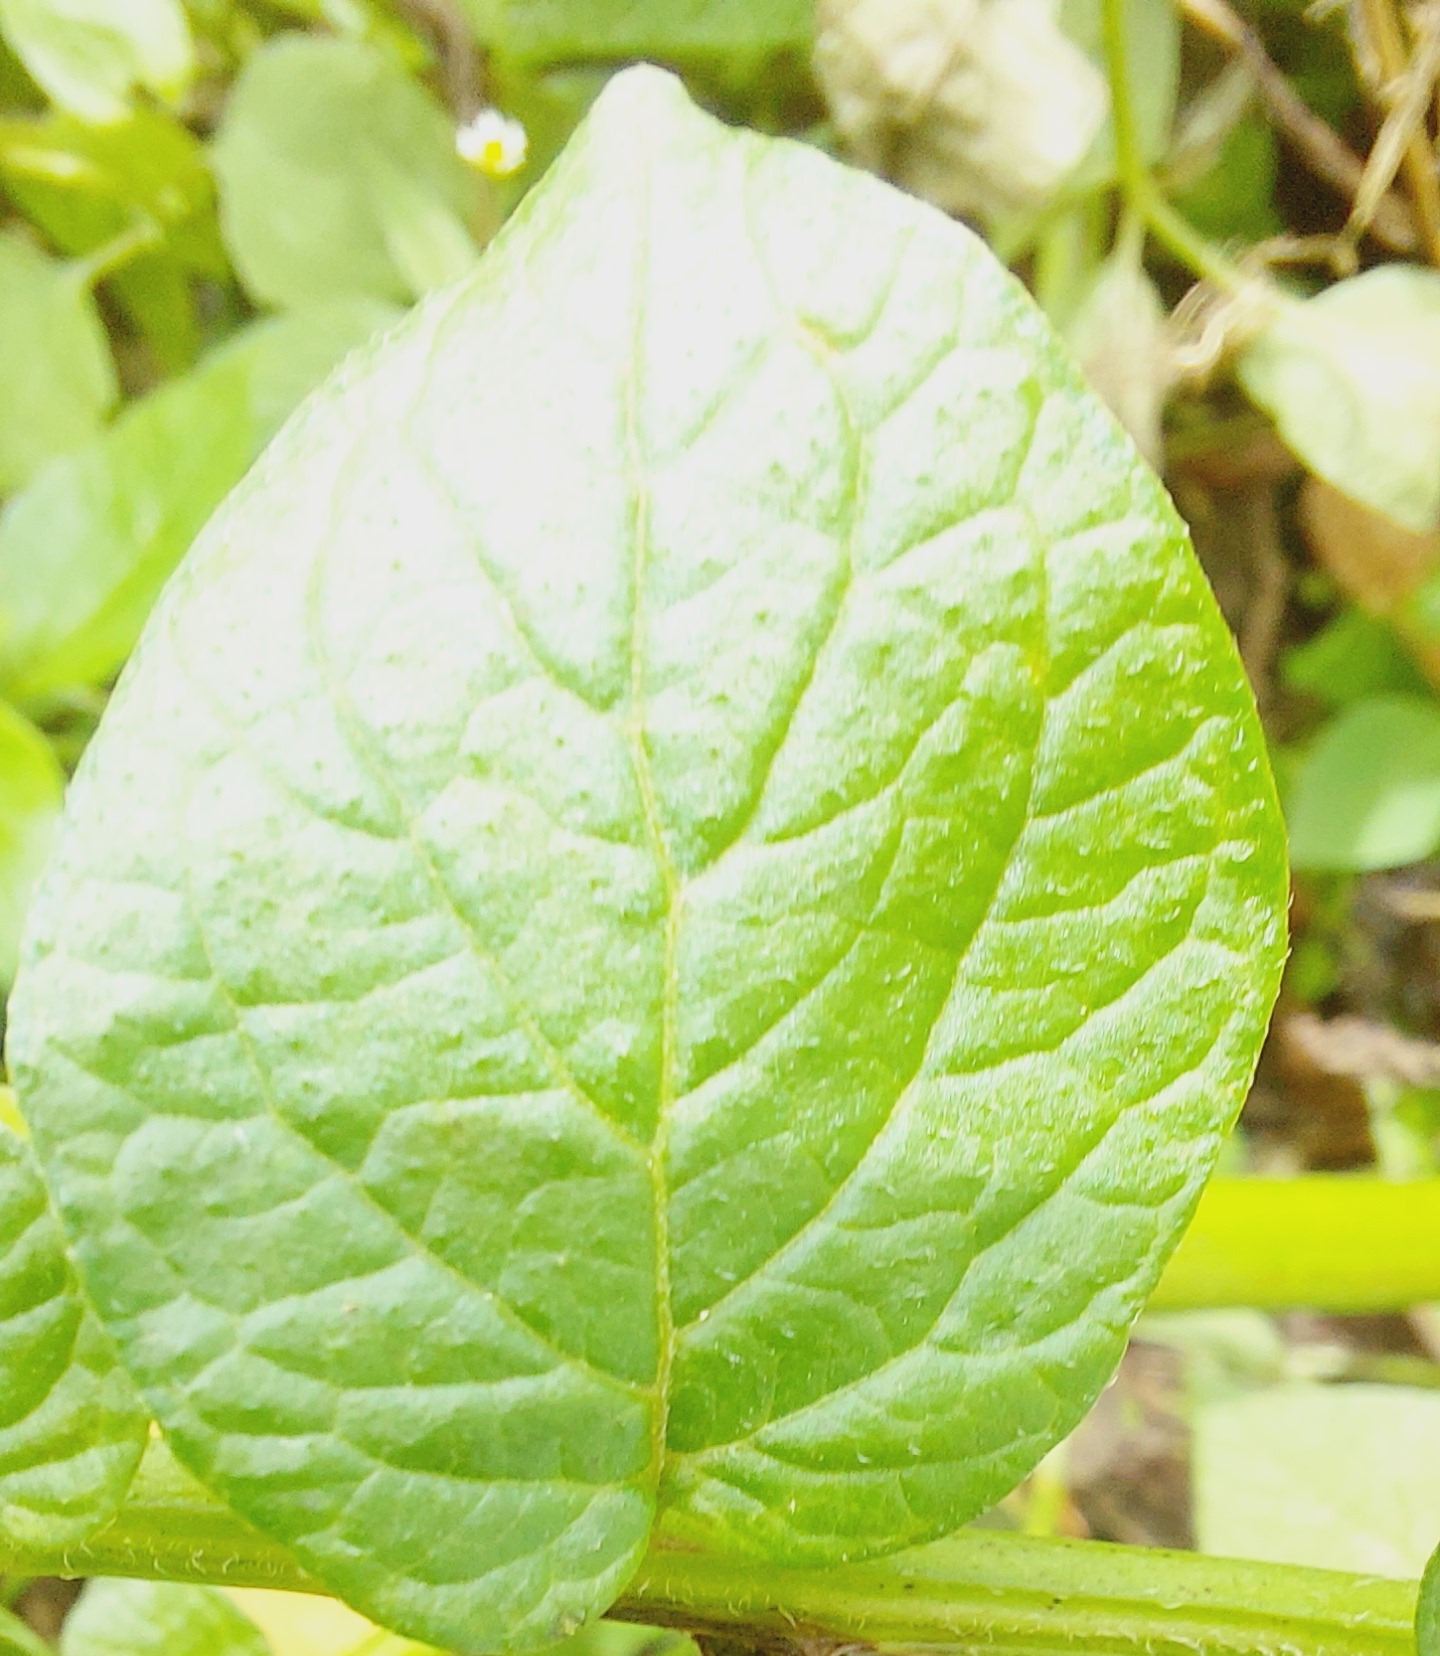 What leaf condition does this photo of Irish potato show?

healthy
